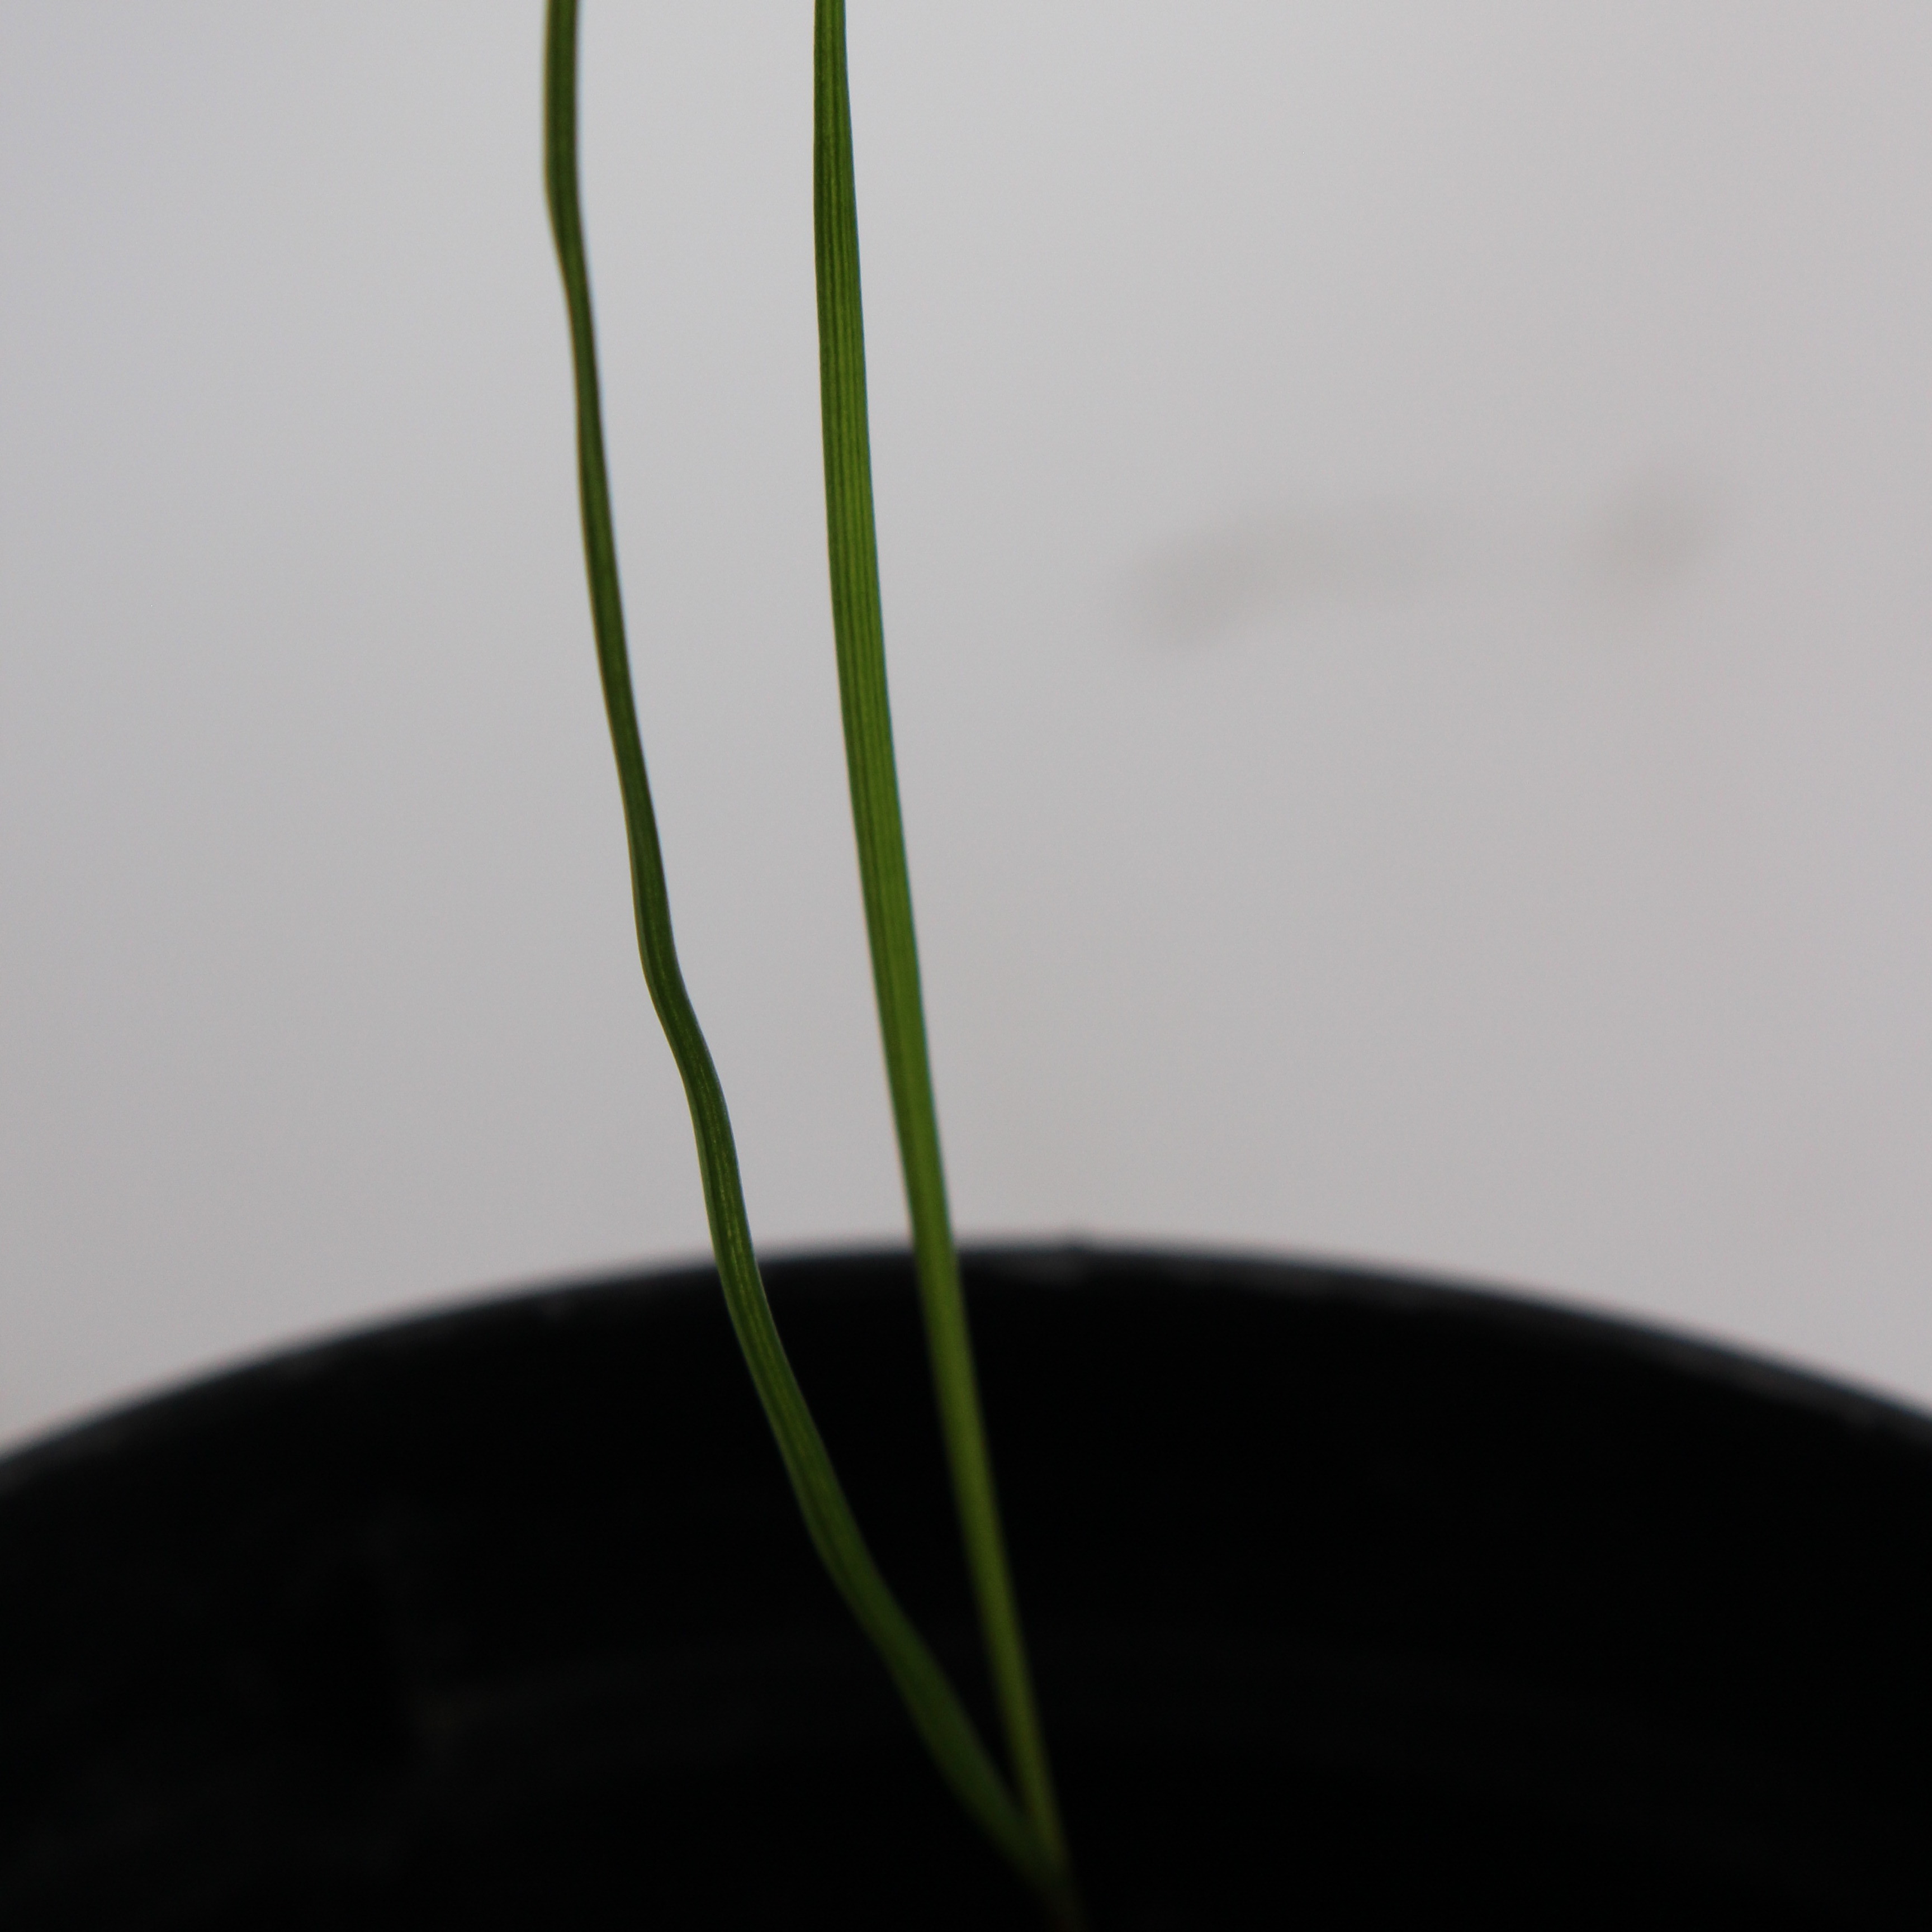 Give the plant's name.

Lolium multiflorum
